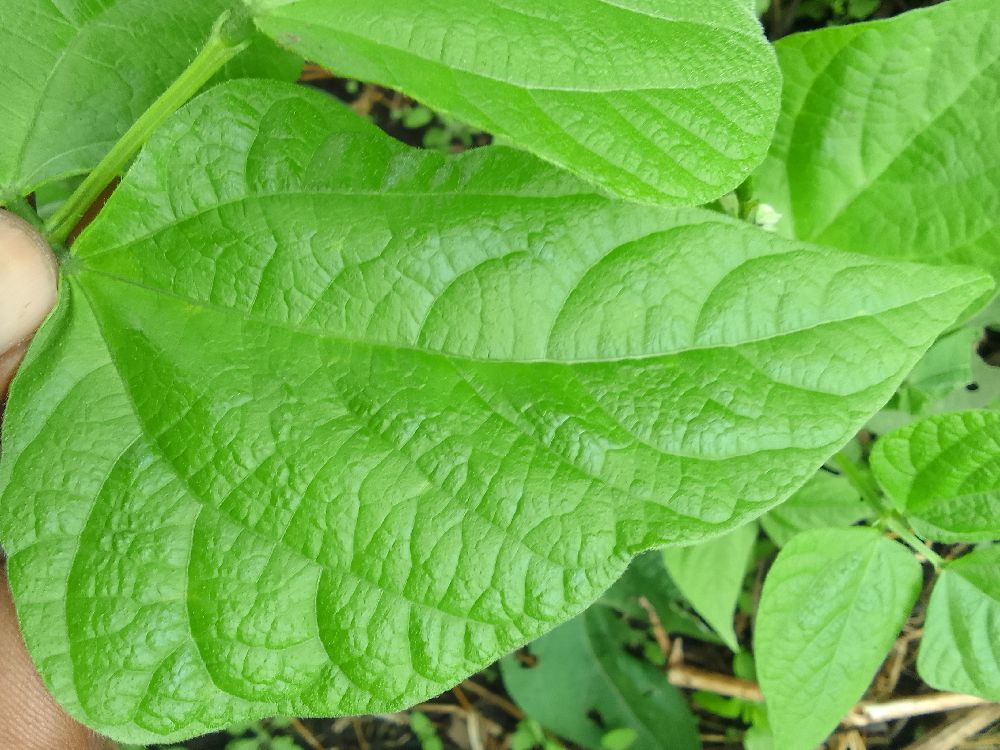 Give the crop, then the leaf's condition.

common bean, healthy
